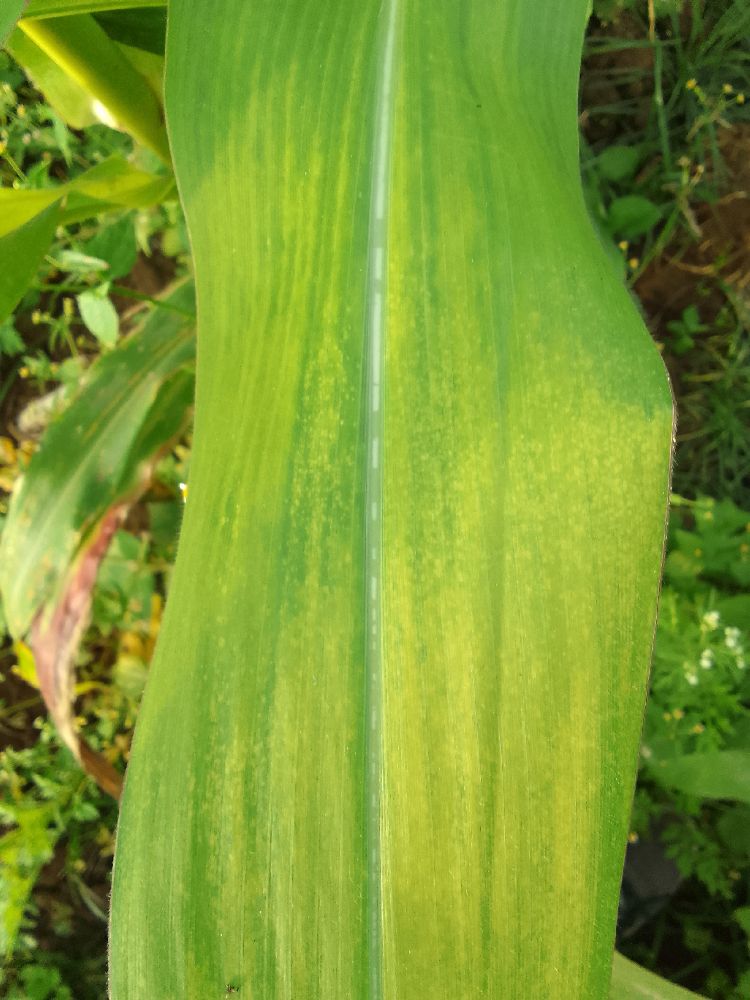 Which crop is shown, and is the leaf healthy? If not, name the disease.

maize, maize lethal necrosis
